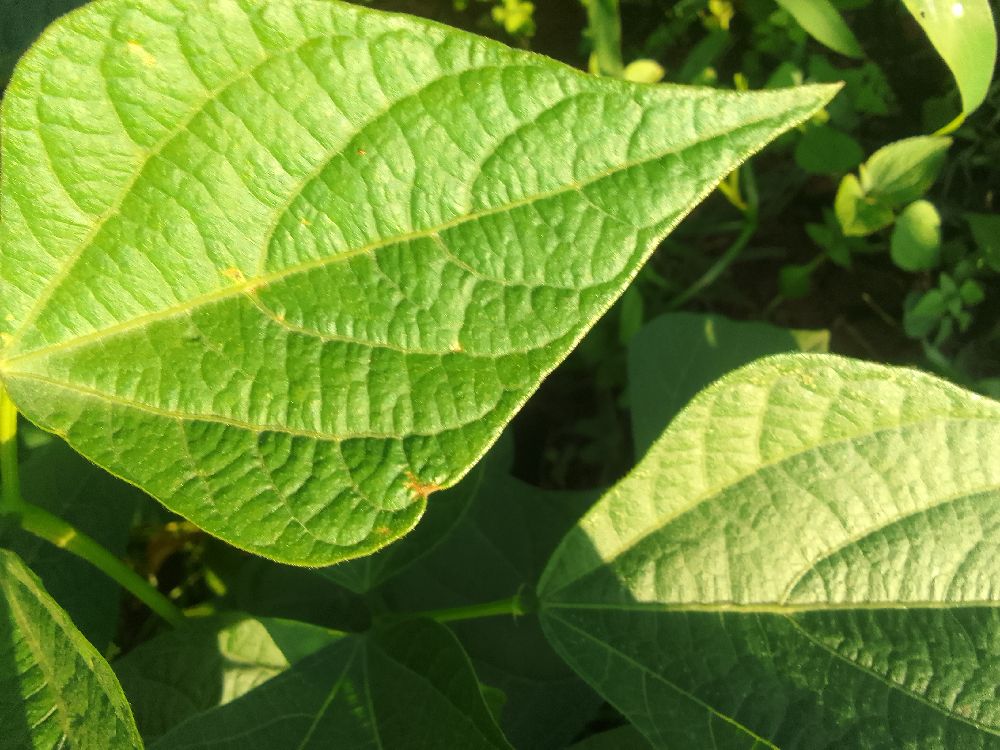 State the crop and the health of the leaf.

common bean, healthy
